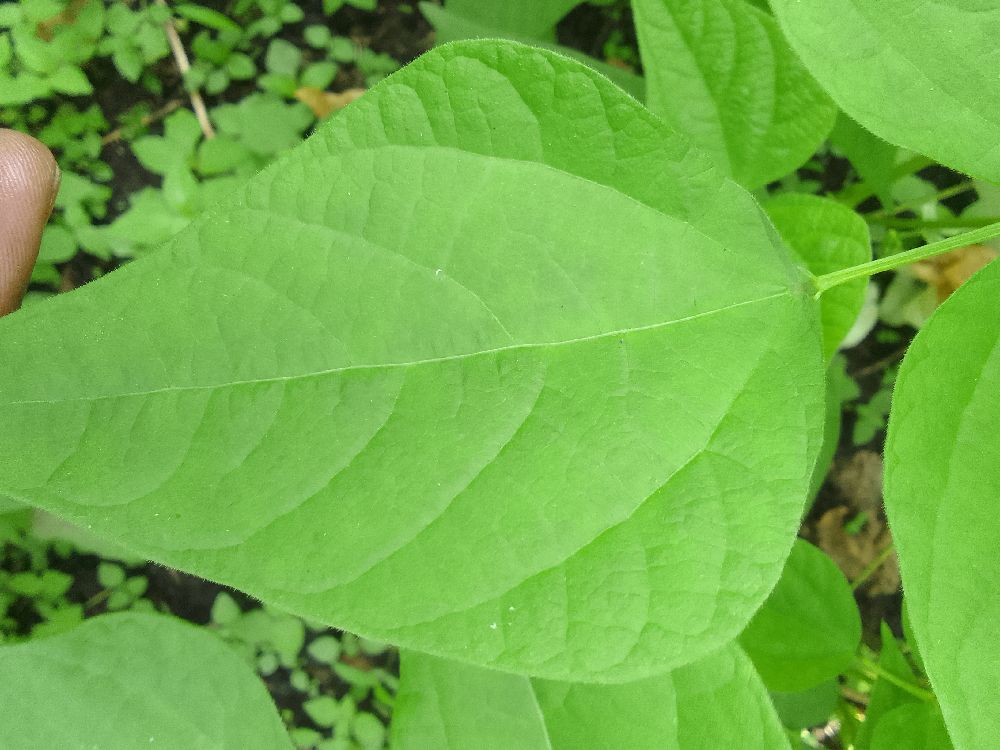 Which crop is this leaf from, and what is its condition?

common bean, healthy
